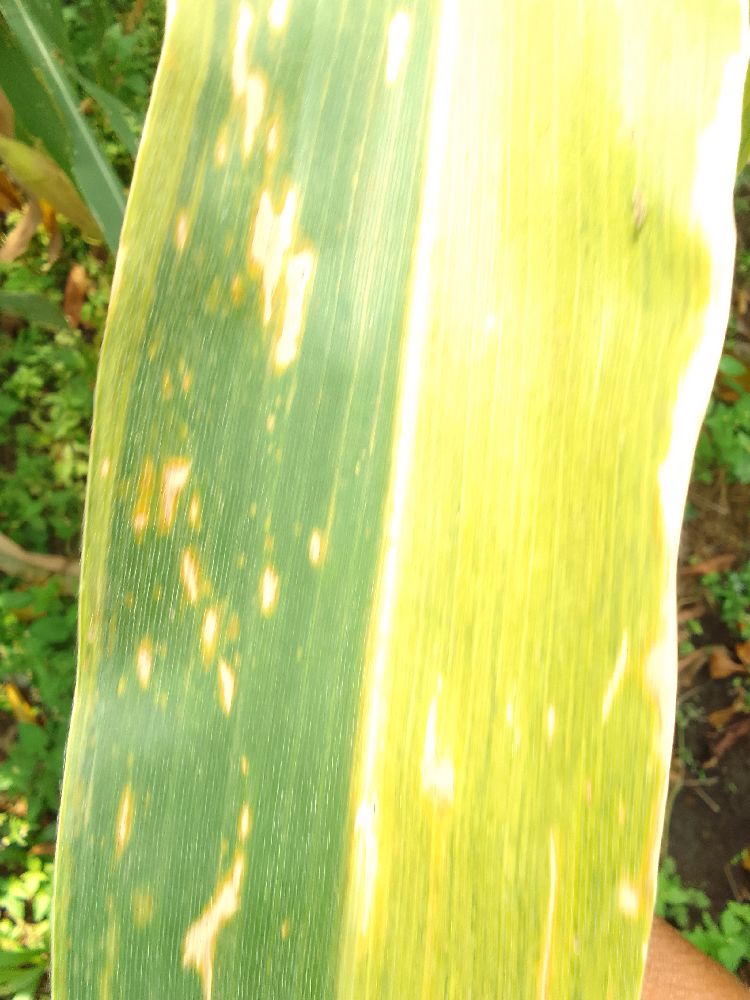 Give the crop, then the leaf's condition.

maize, maize lethal necrosis
